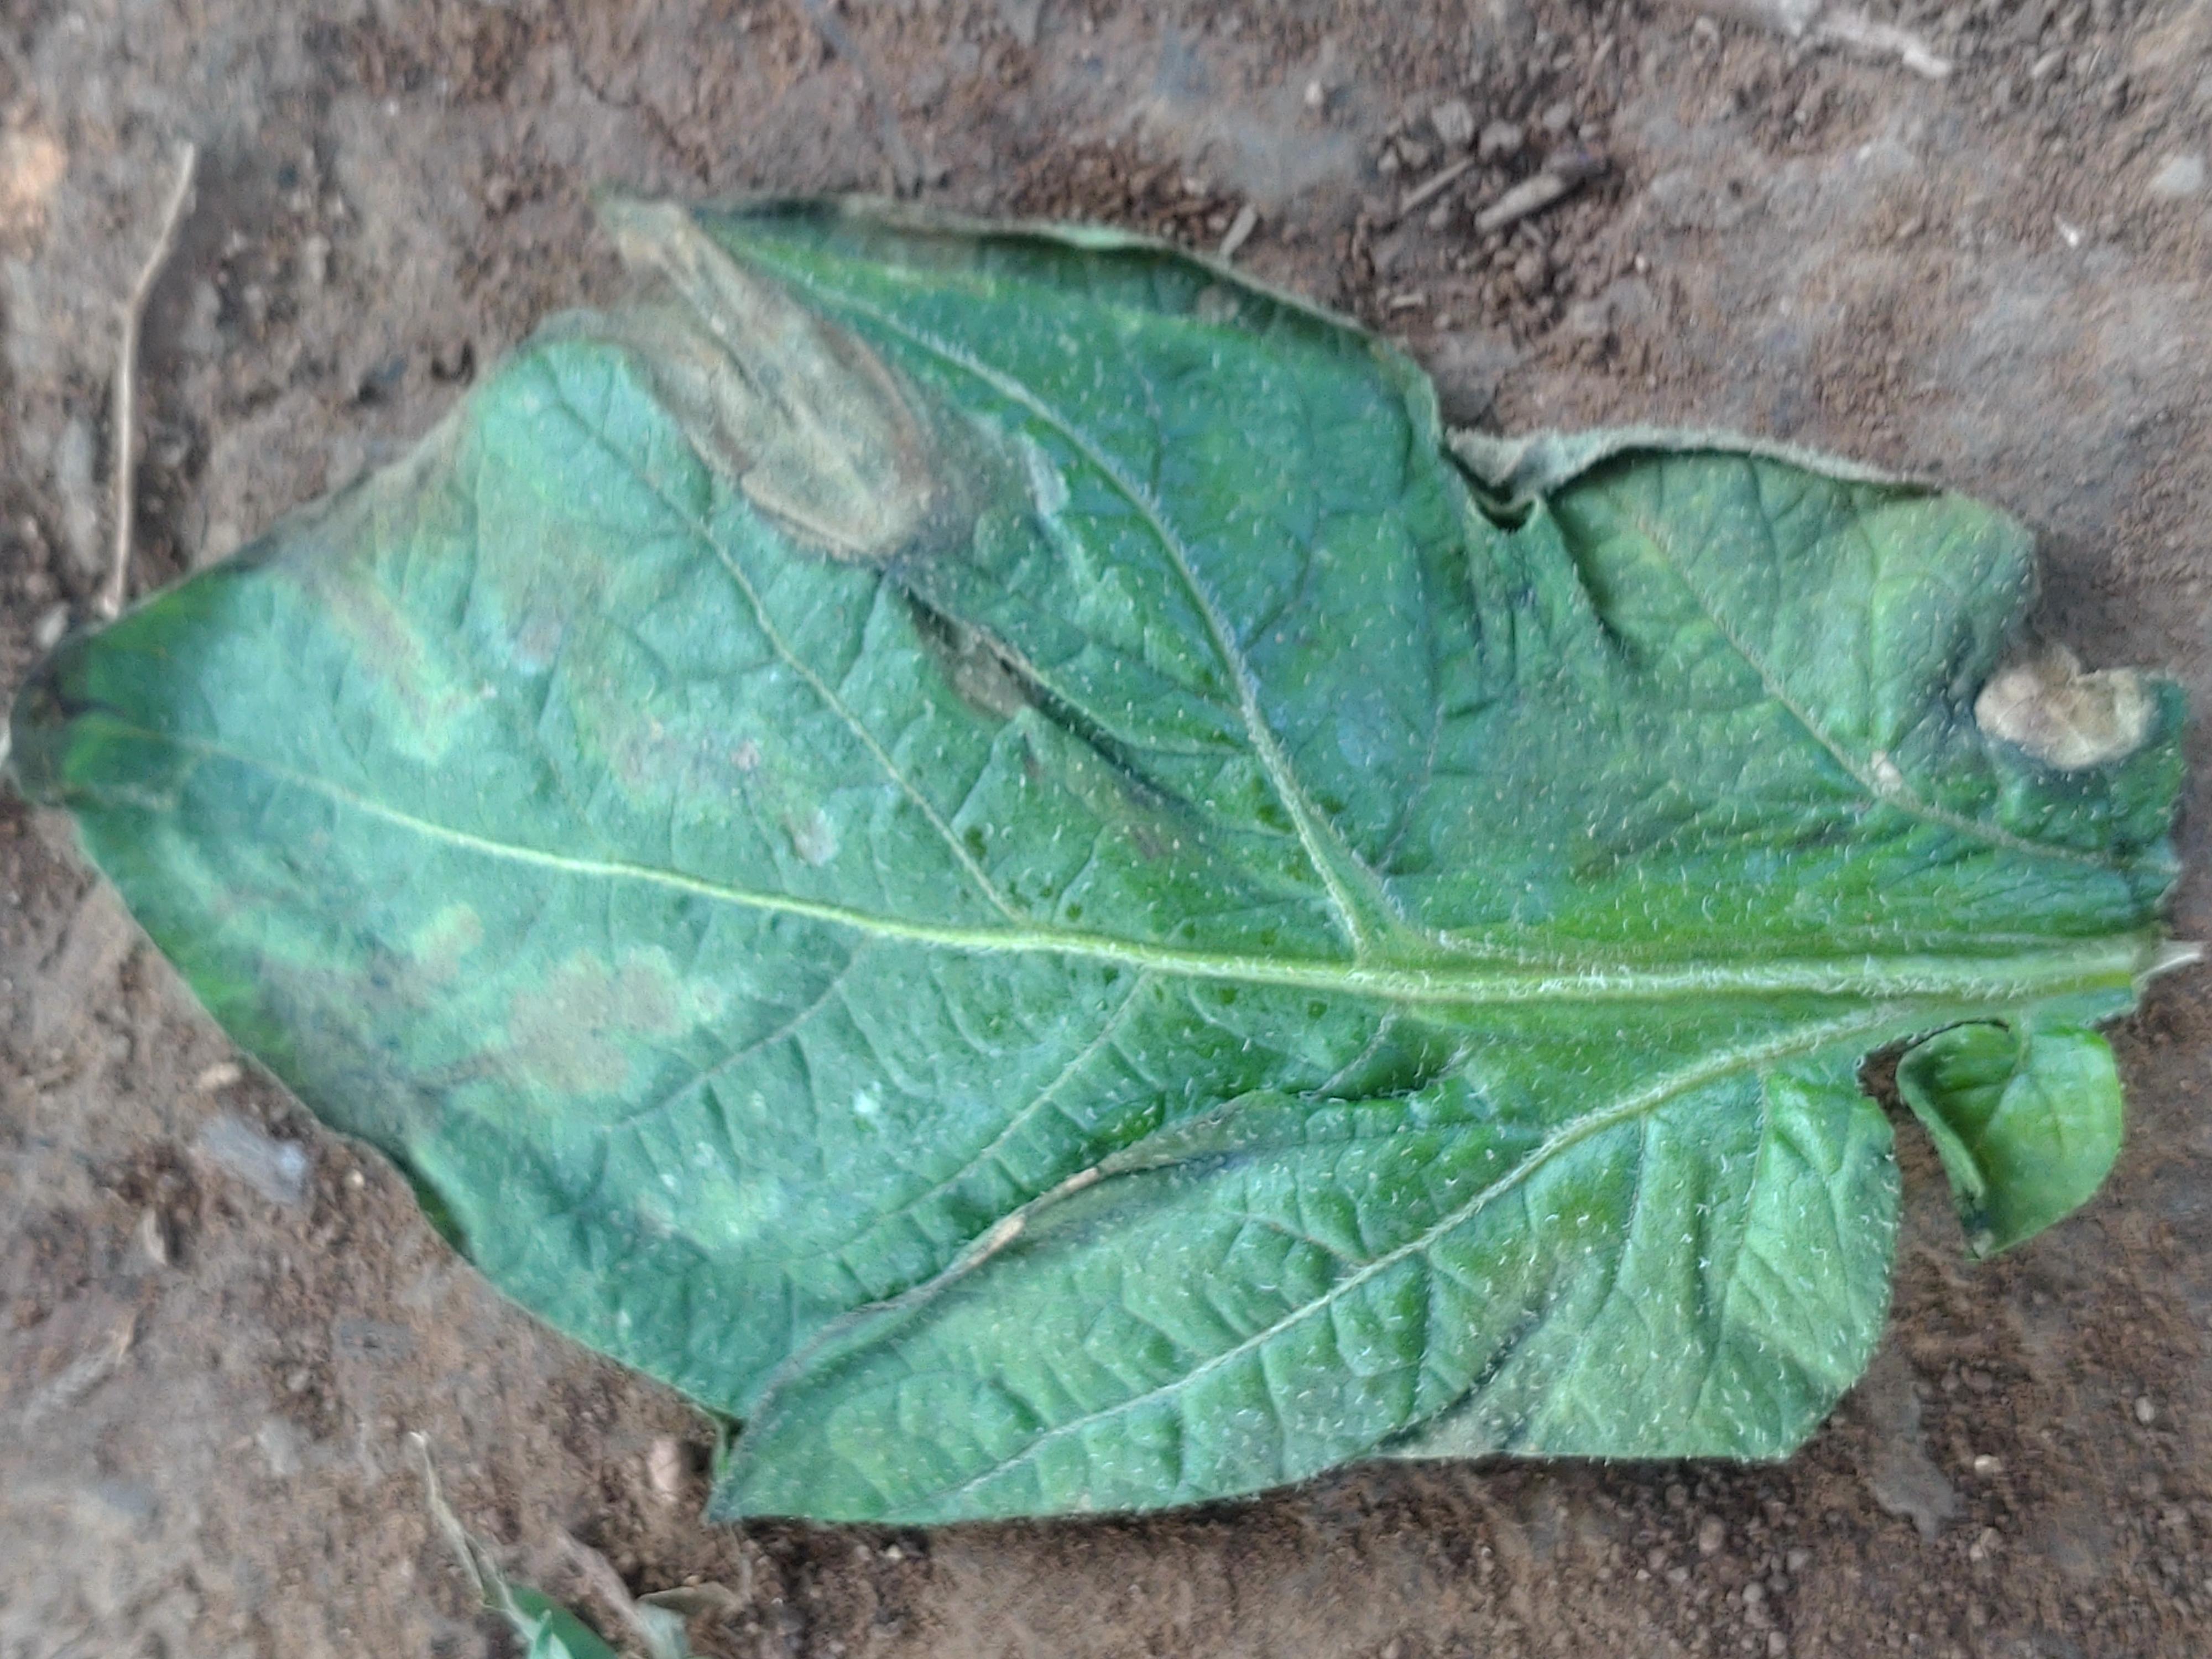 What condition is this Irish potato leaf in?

early blight
